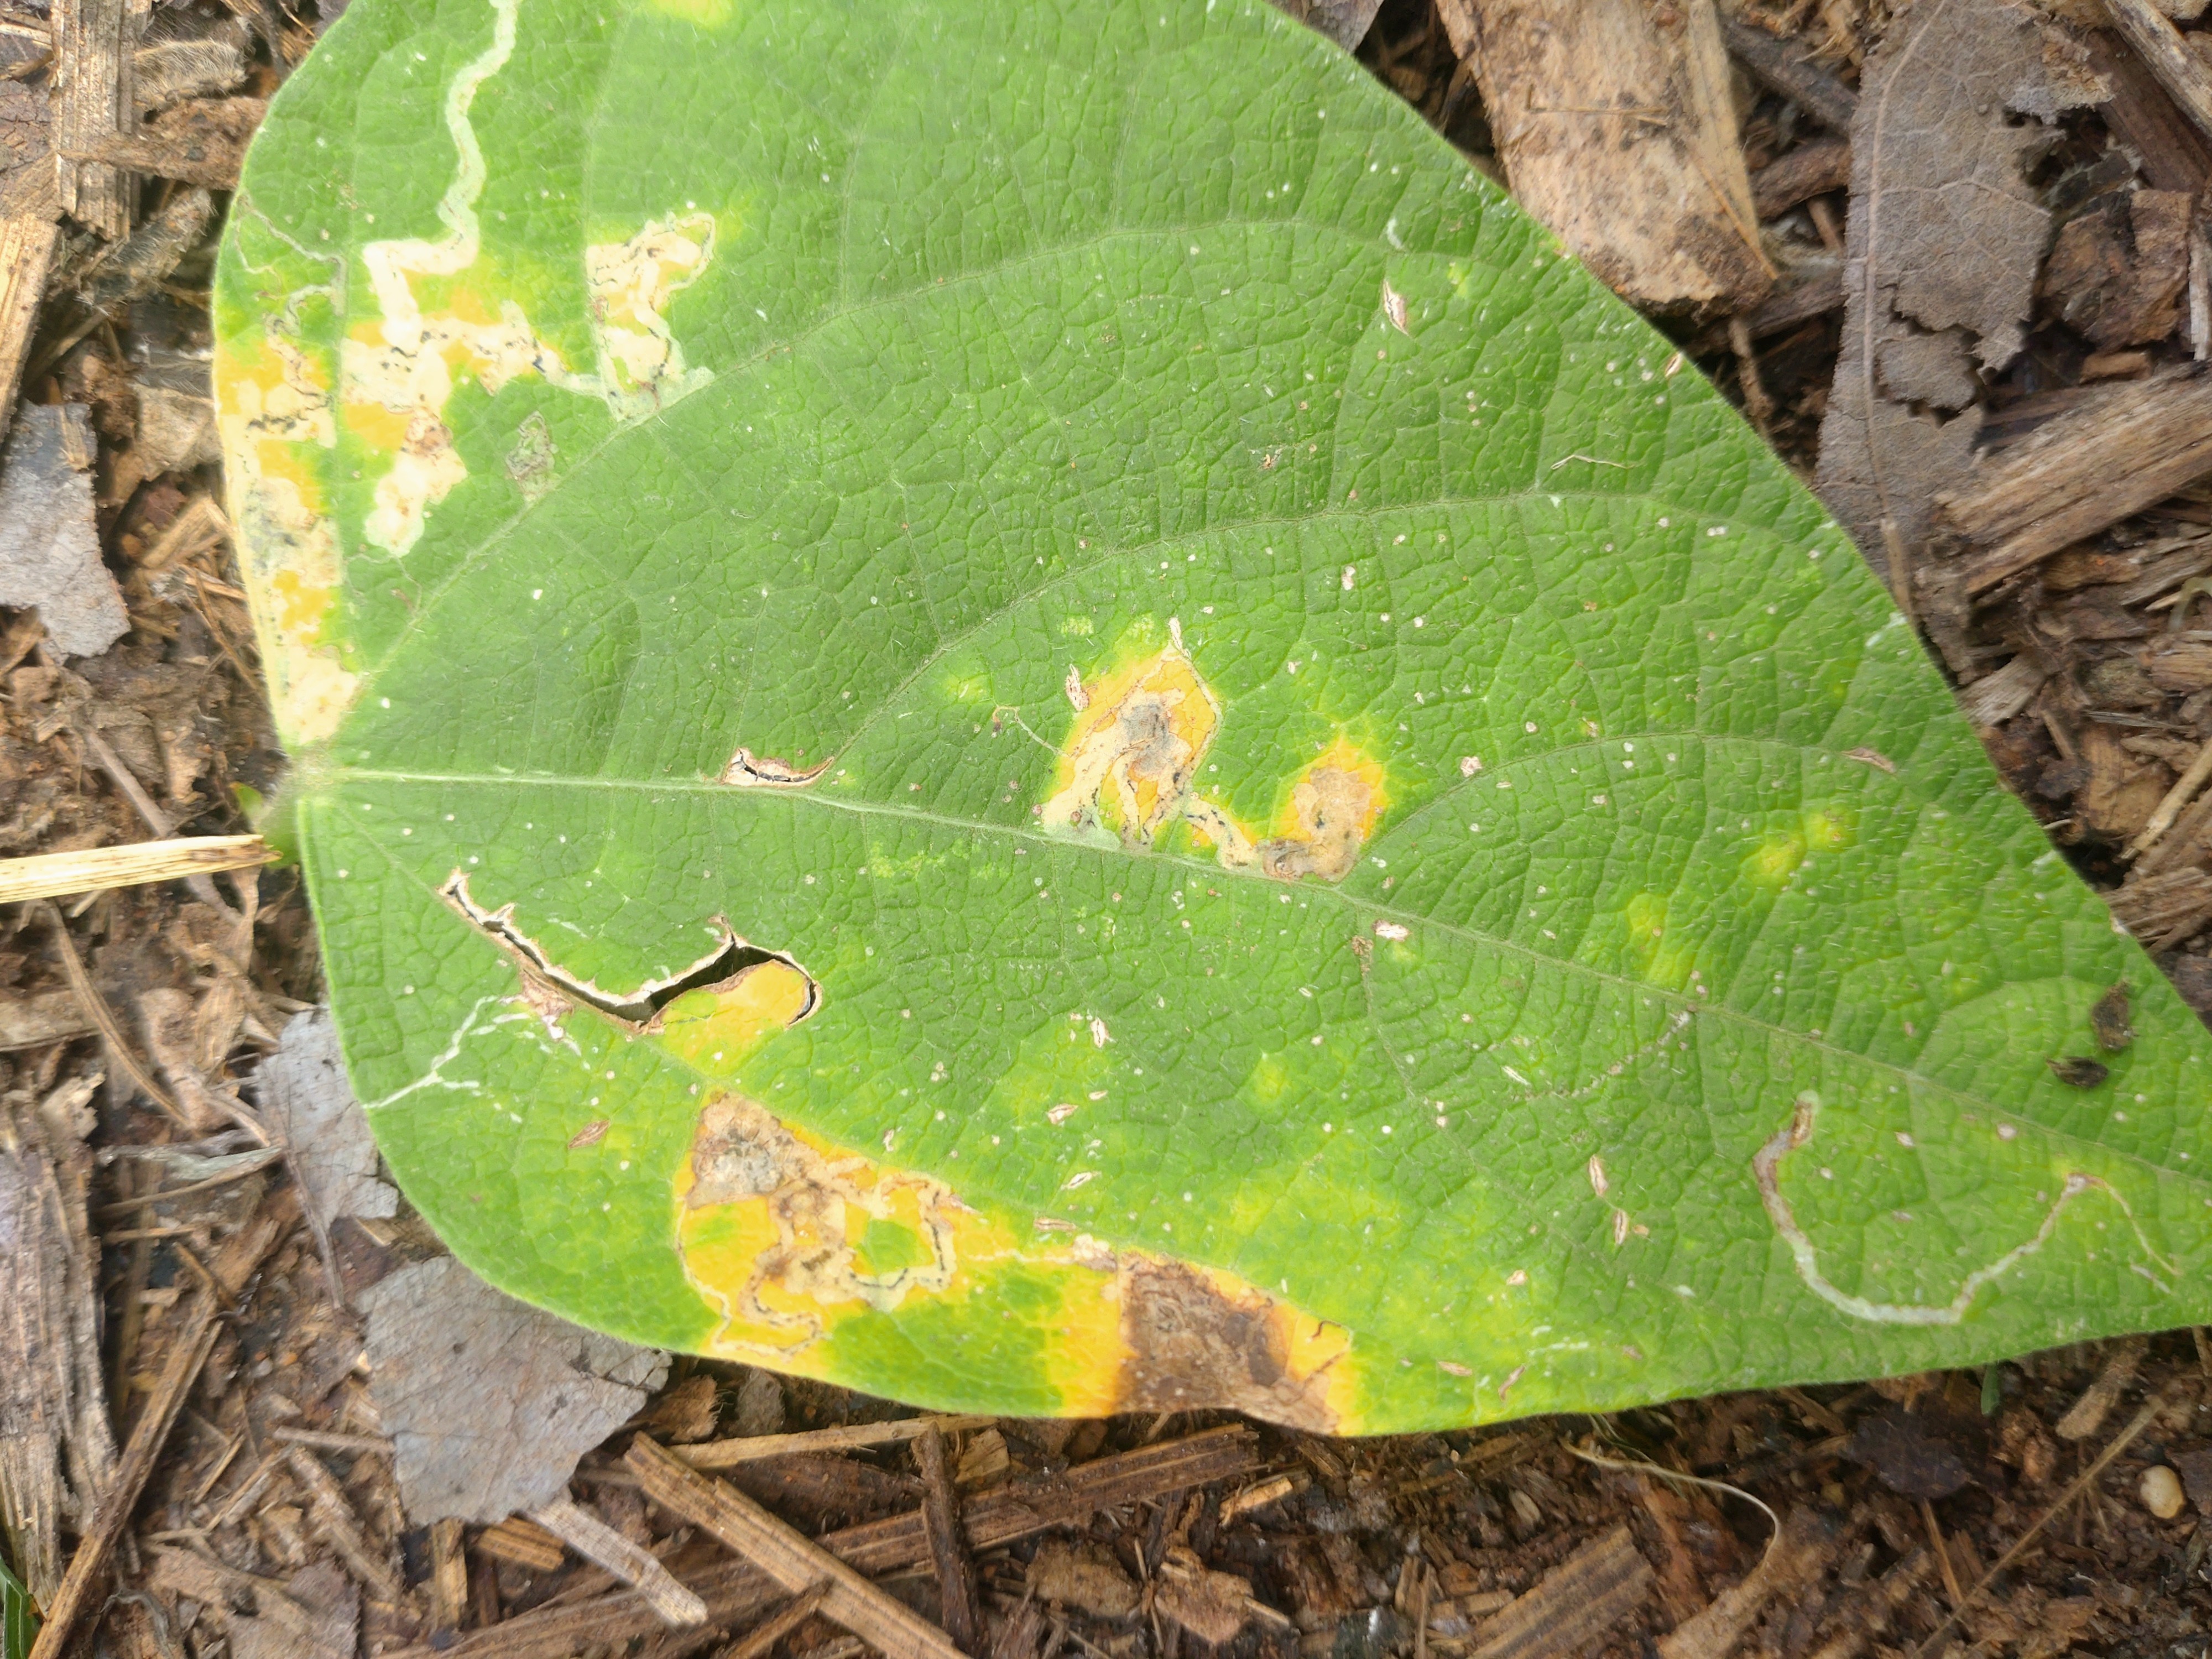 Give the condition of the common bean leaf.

rust
